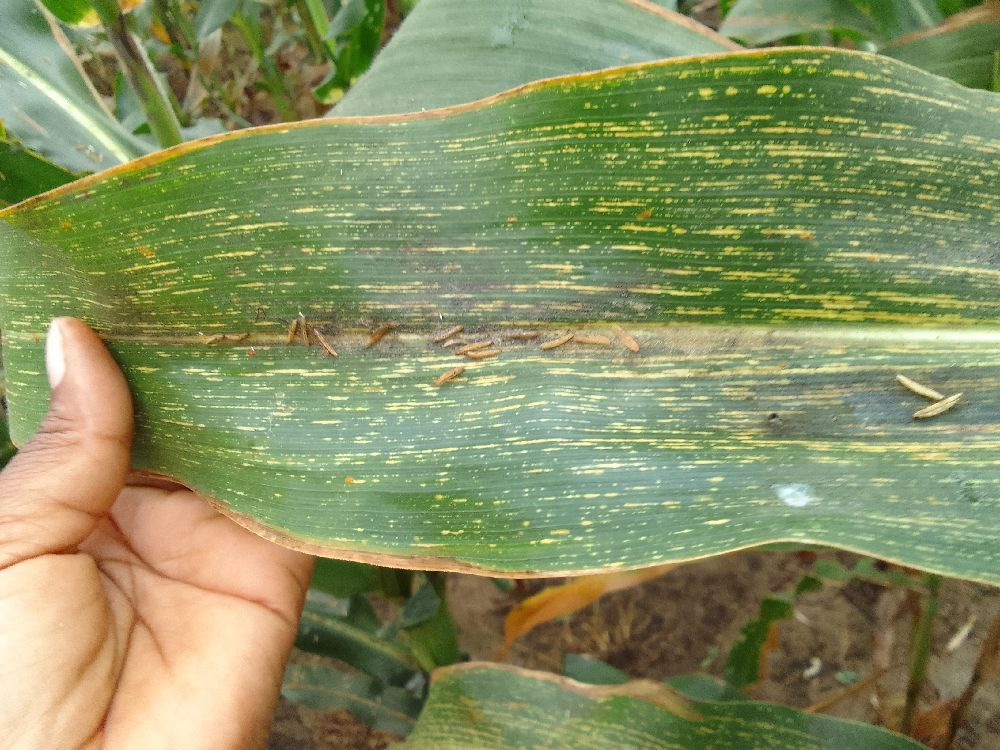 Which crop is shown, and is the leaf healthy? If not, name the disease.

maize, maize streak virus
